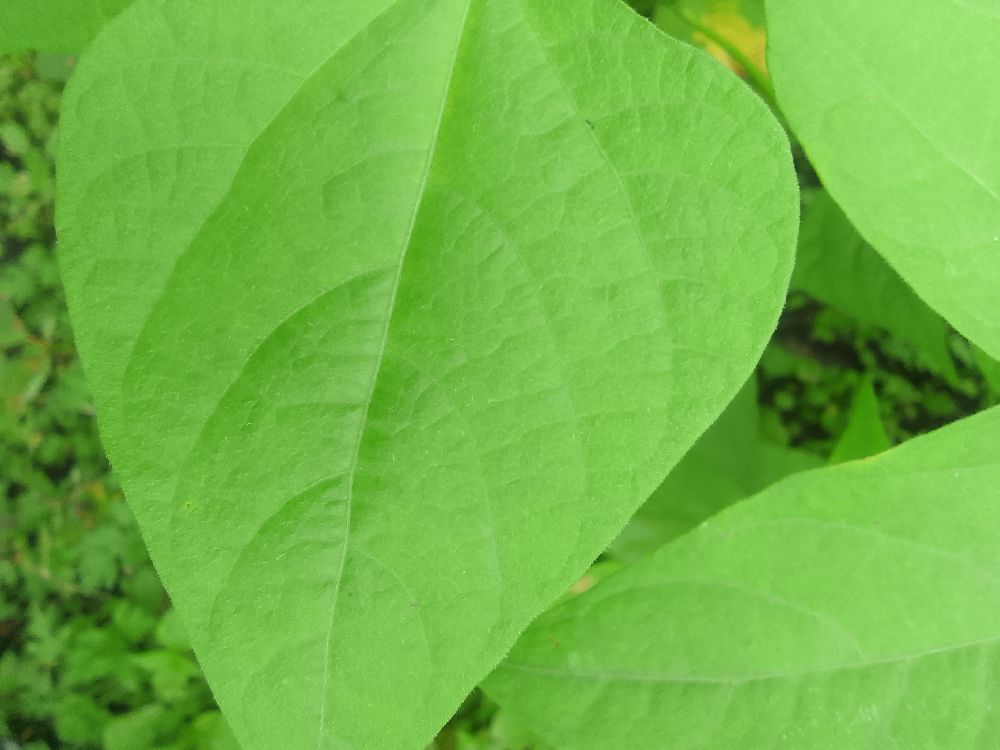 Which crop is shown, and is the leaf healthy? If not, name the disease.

common bean, healthy
